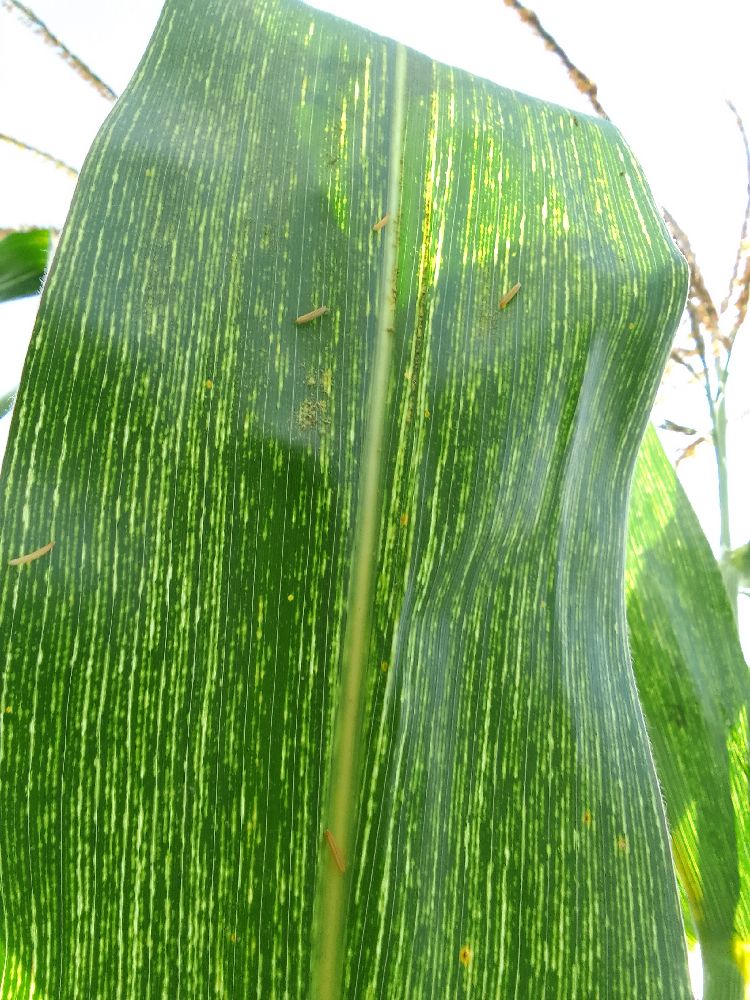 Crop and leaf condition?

maize, maize streak virus
